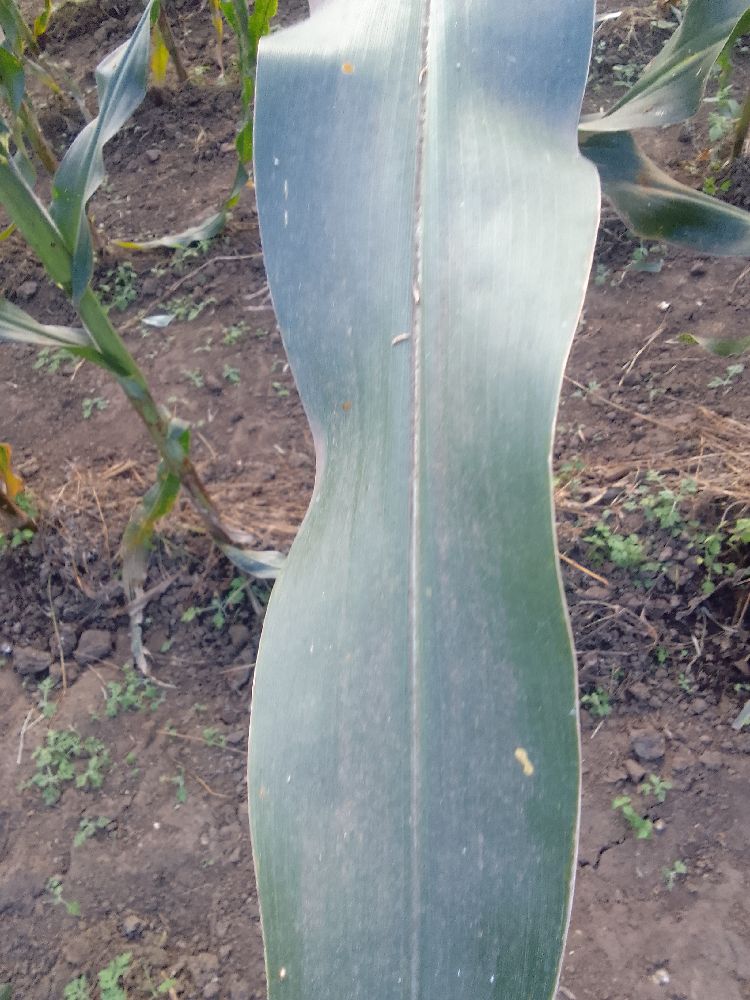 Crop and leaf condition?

maize, healthy
